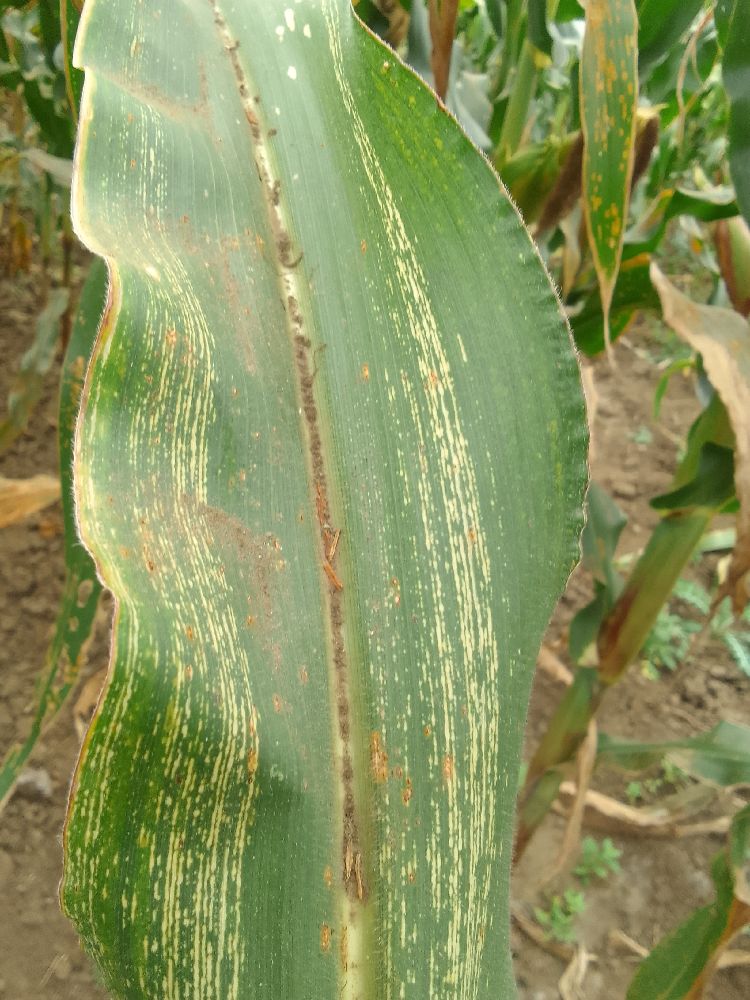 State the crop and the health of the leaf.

maize, maize streak virus
